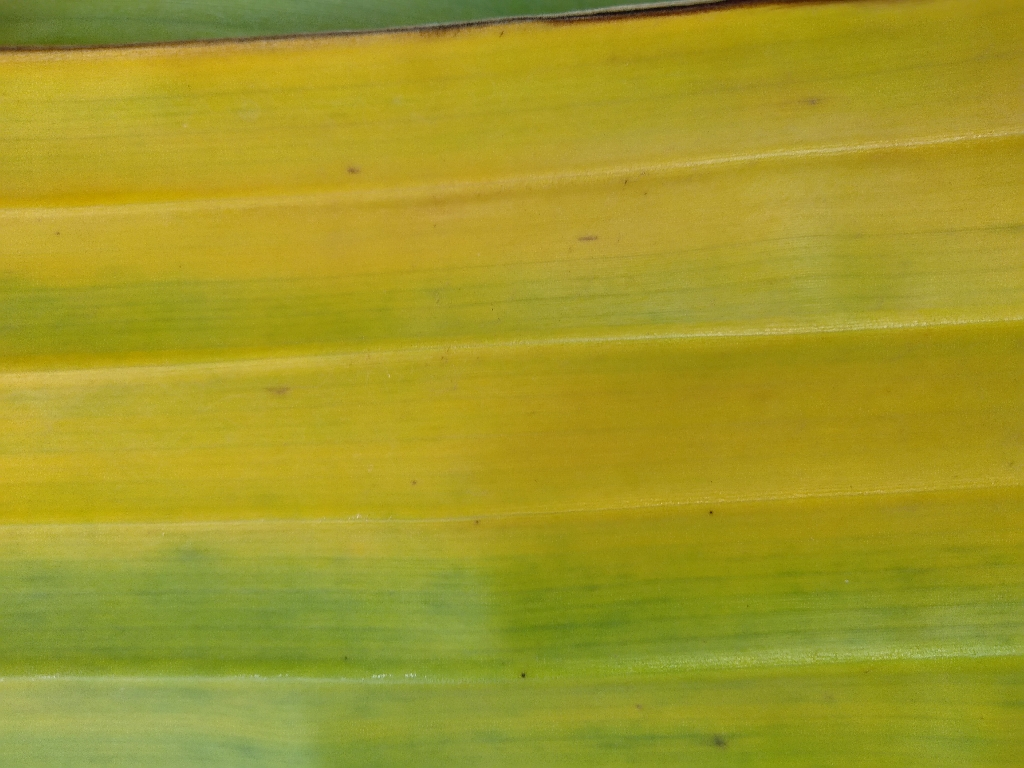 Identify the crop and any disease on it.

banana, fusarium wilt race 1
